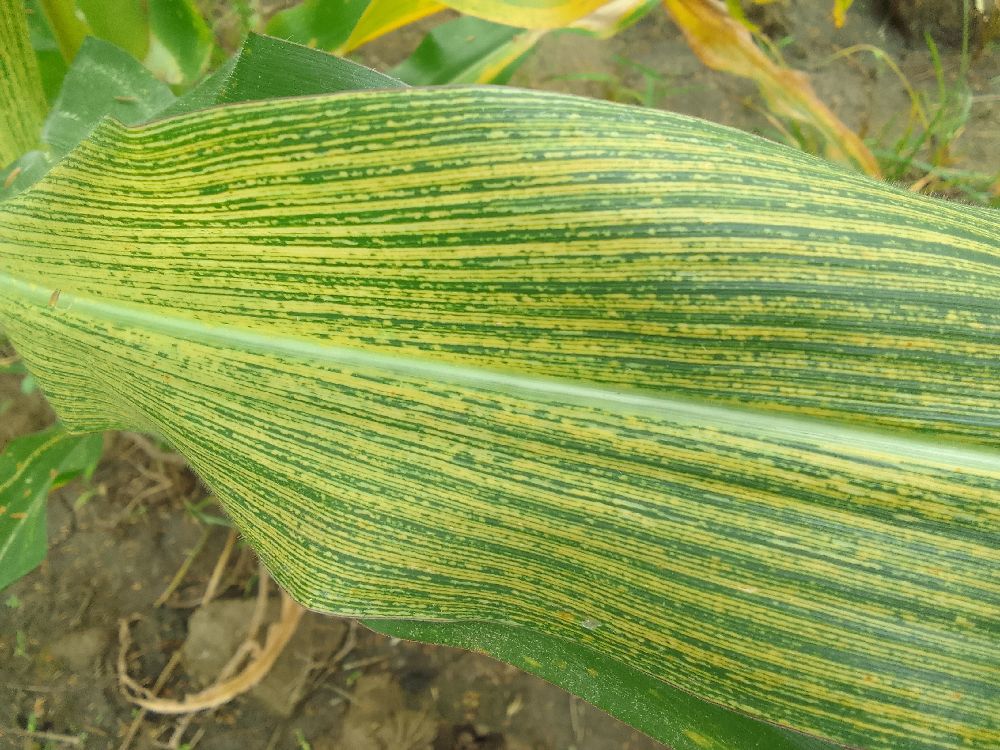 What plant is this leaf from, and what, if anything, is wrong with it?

maize, maize streak virus
